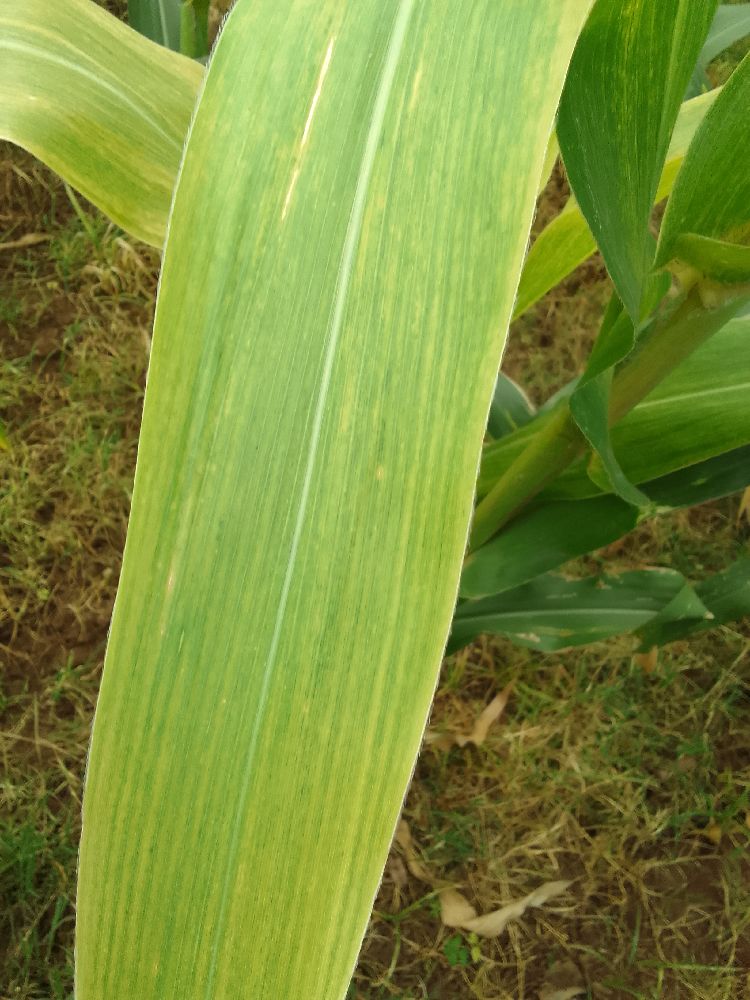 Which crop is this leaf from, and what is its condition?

maize, maize lethal necrosis
